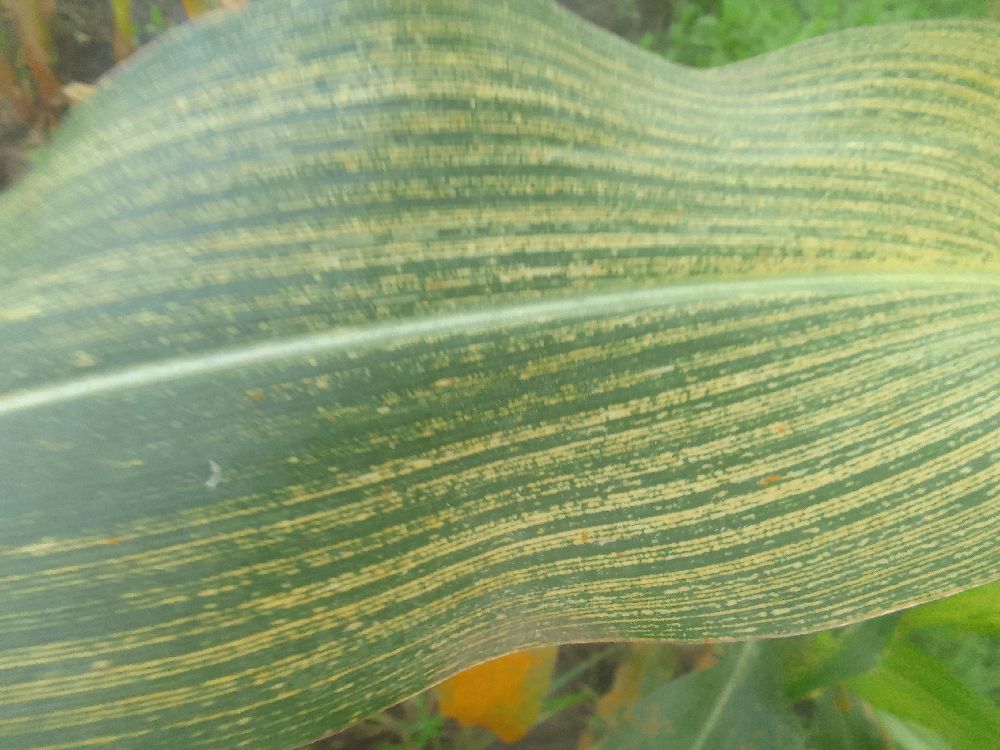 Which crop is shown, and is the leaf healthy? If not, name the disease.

maize, maize streak virus
